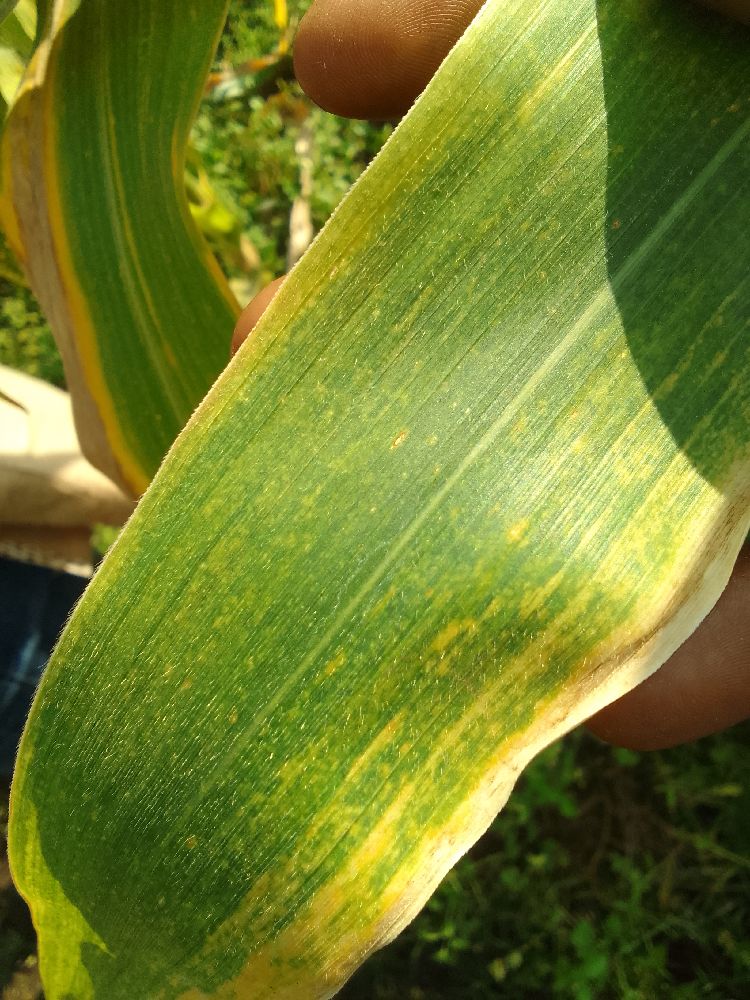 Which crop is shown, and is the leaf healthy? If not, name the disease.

maize, maize lethal necrosis
